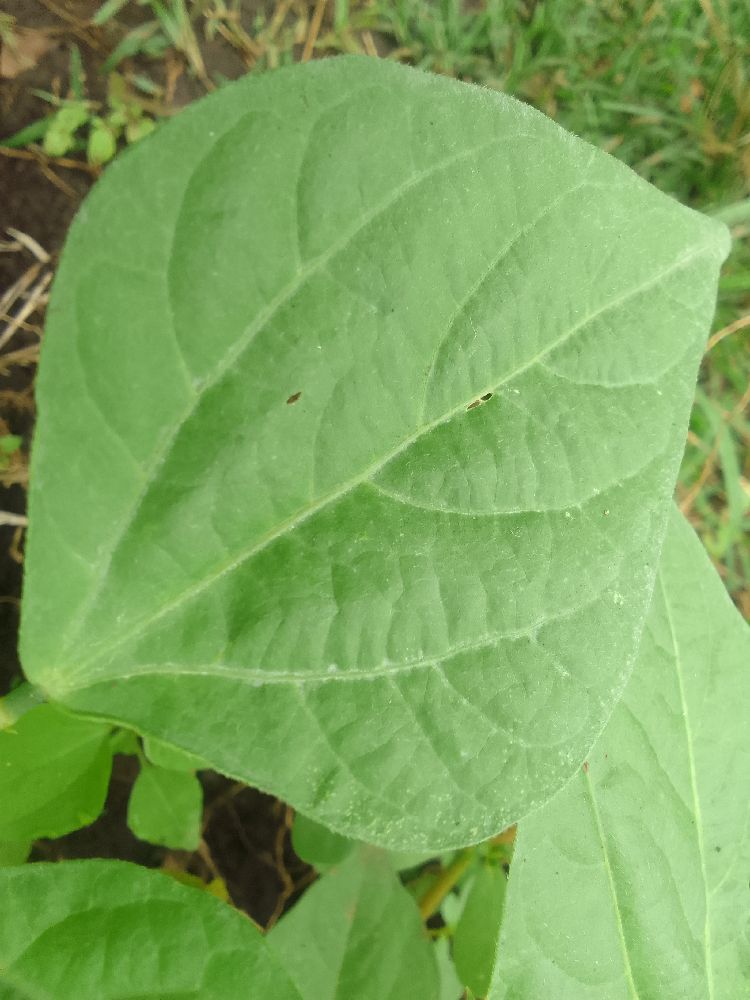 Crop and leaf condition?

common bean, healthy
